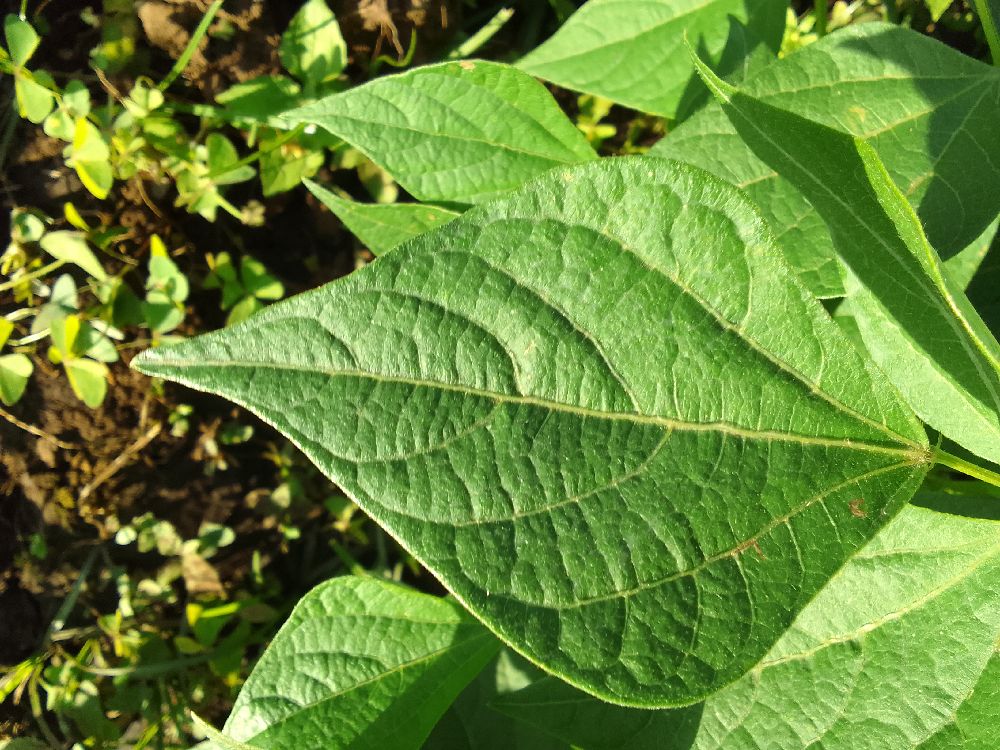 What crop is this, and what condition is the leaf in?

common bean, healthy
